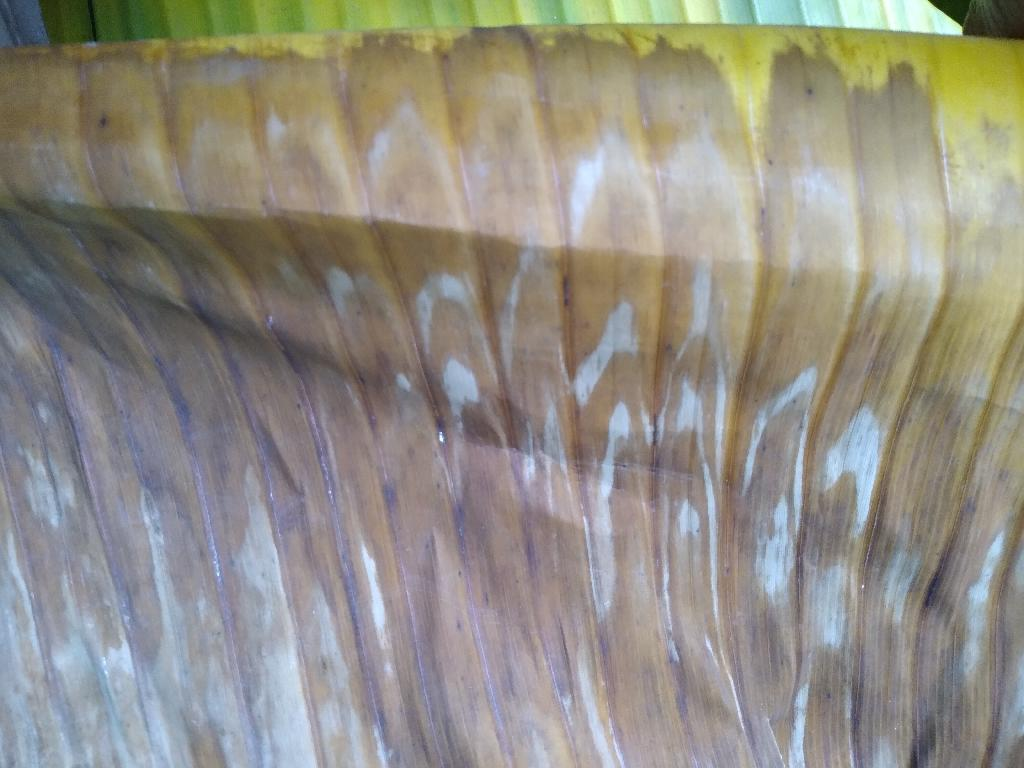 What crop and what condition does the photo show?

banana, fusarium wilt race 1
